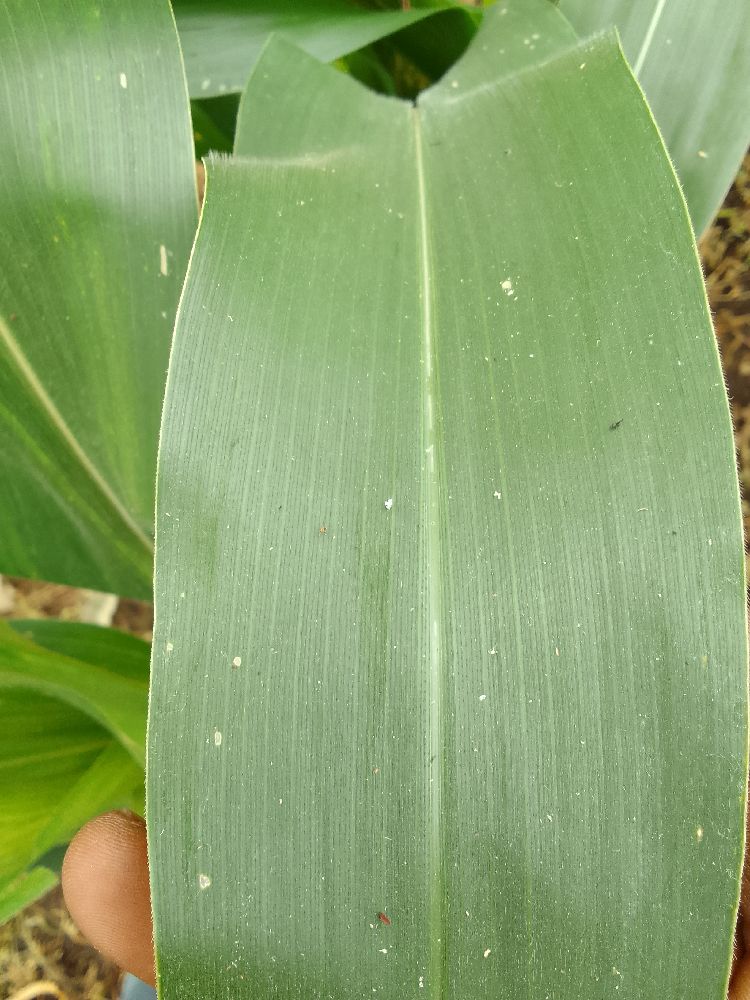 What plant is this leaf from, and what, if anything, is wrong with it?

maize, healthy
